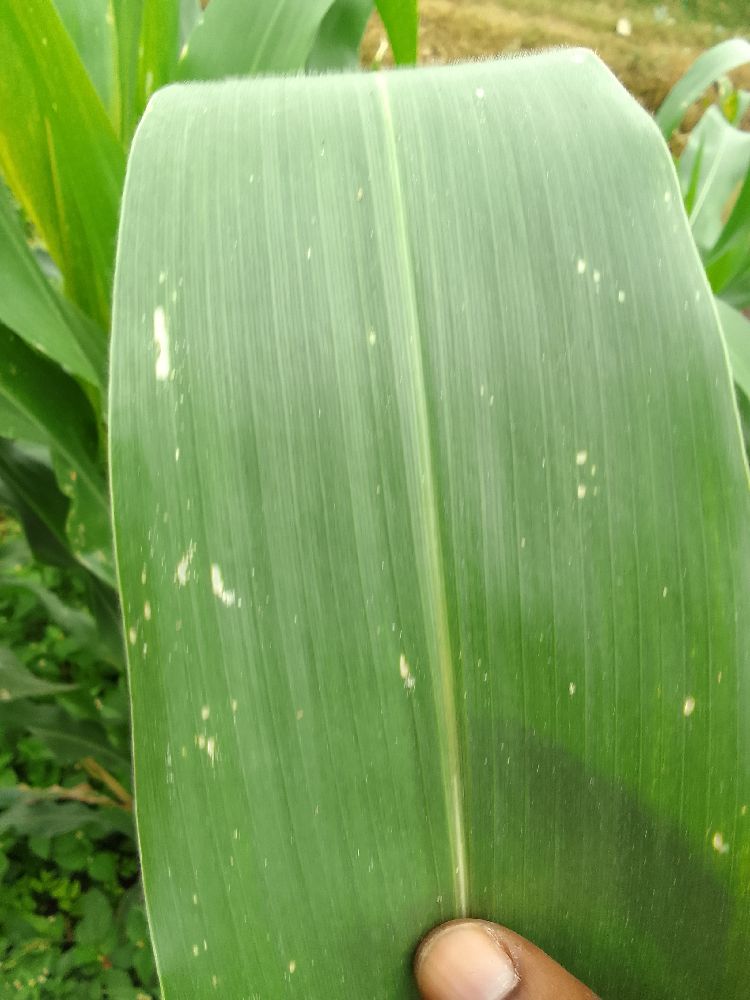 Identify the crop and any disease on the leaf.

maize, healthy
